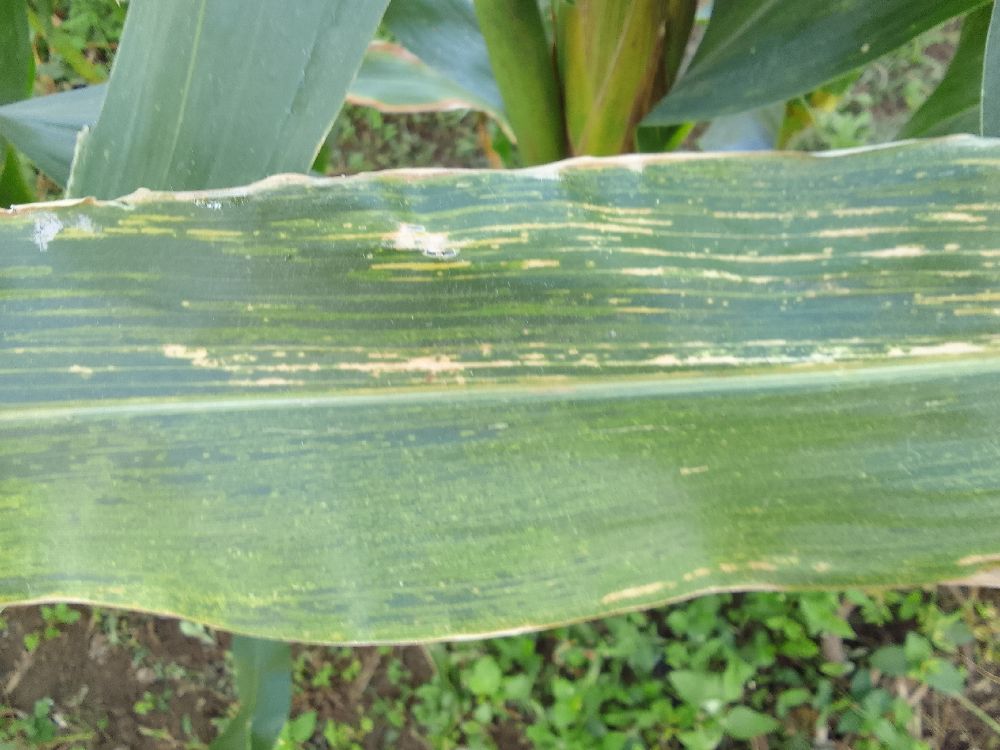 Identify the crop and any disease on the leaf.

maize, maize lethal necrosis
